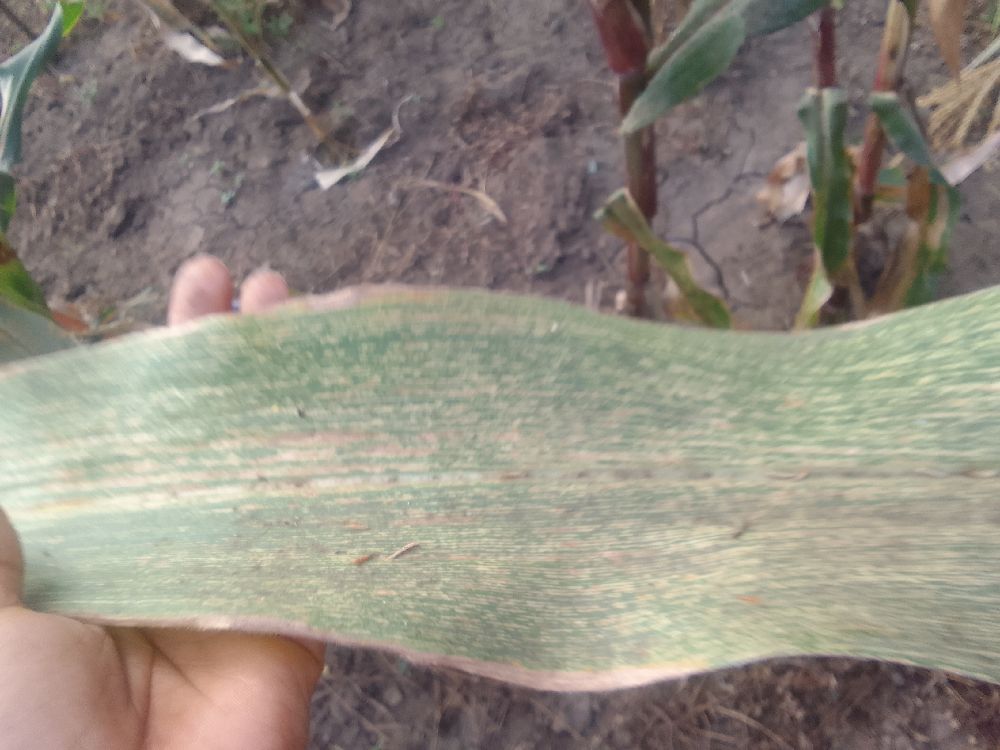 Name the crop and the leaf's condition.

maize, maize streak virus
